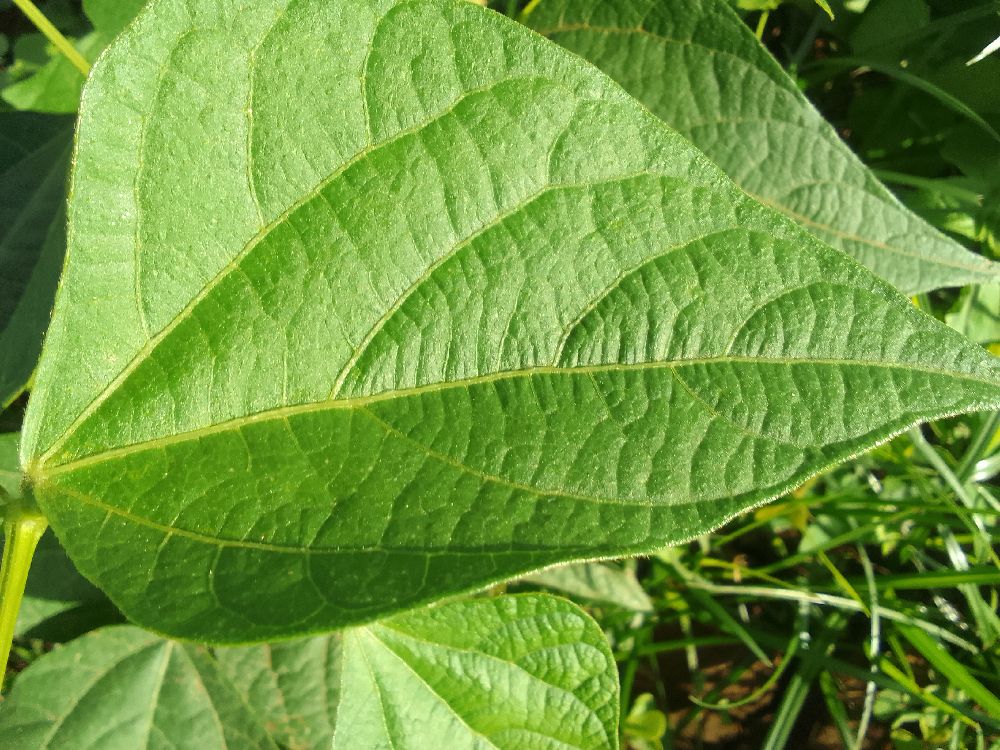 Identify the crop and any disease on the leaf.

common bean, healthy
